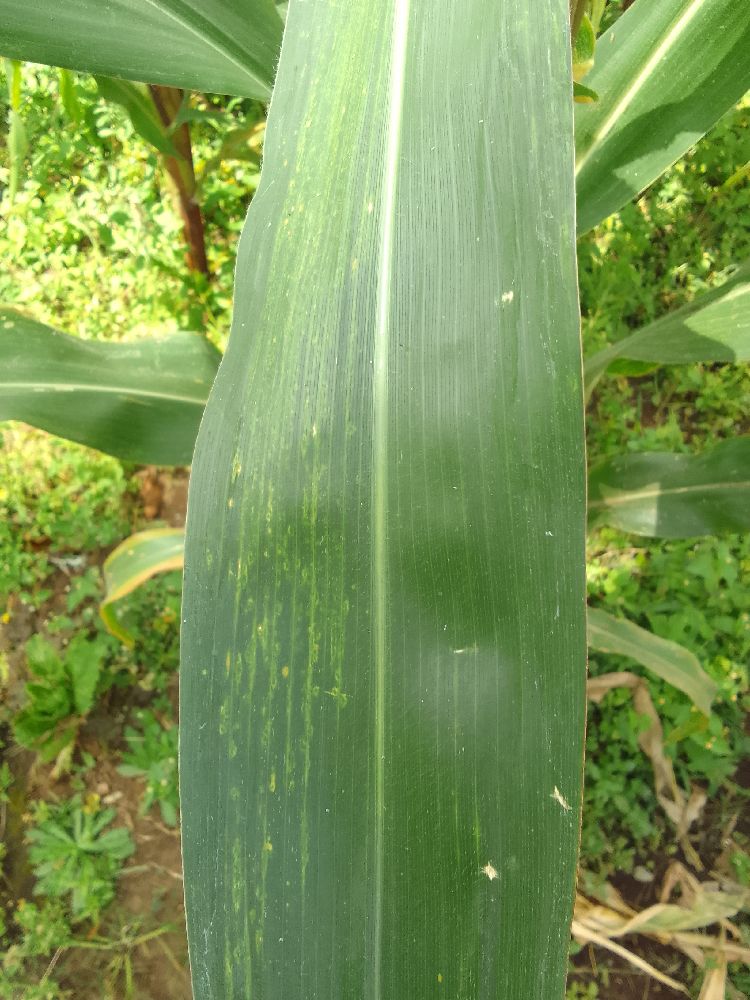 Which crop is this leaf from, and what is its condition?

maize, maize lethal necrosis
